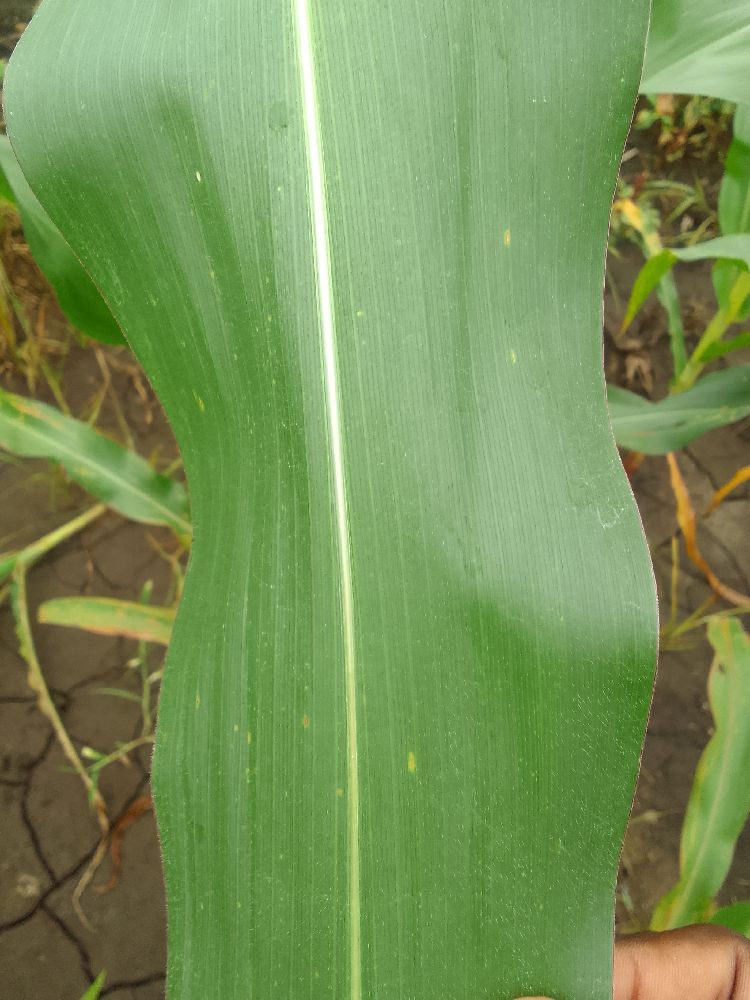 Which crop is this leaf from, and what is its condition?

maize, healthy
